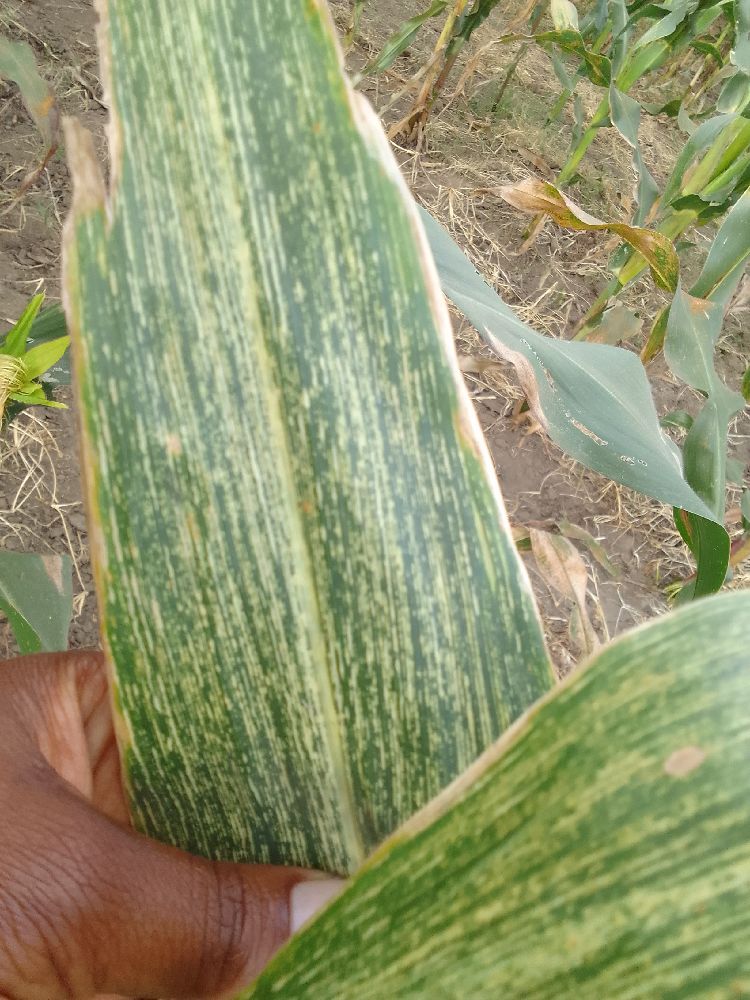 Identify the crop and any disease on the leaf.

maize, maize streak virus
